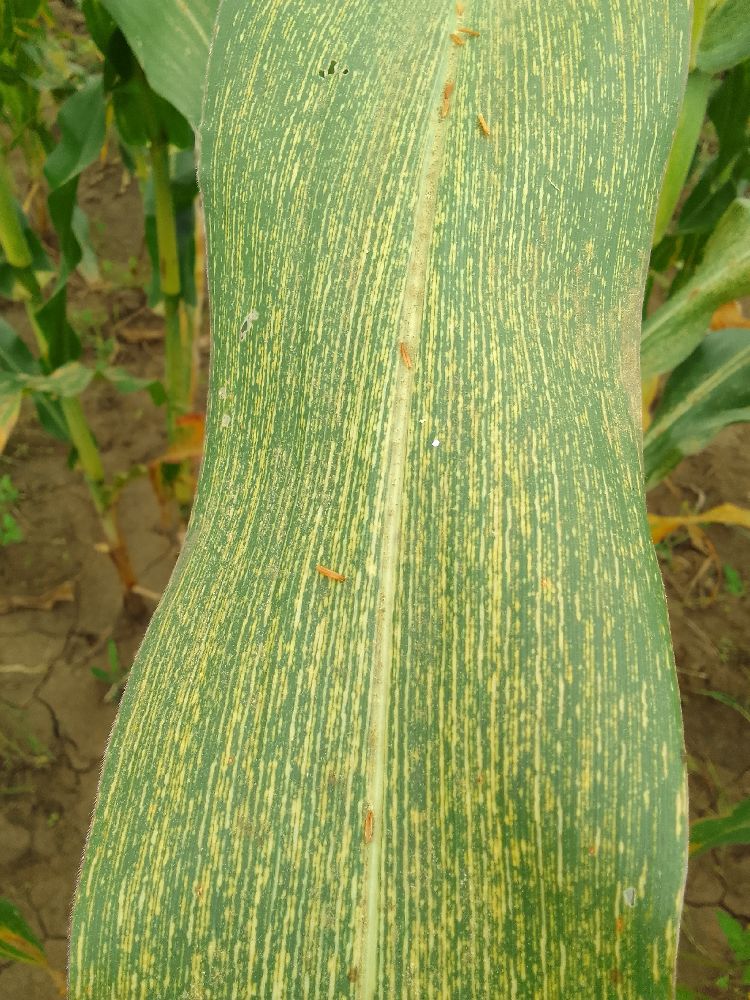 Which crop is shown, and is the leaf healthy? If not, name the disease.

maize, maize streak virus
